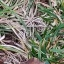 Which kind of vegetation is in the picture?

grass
